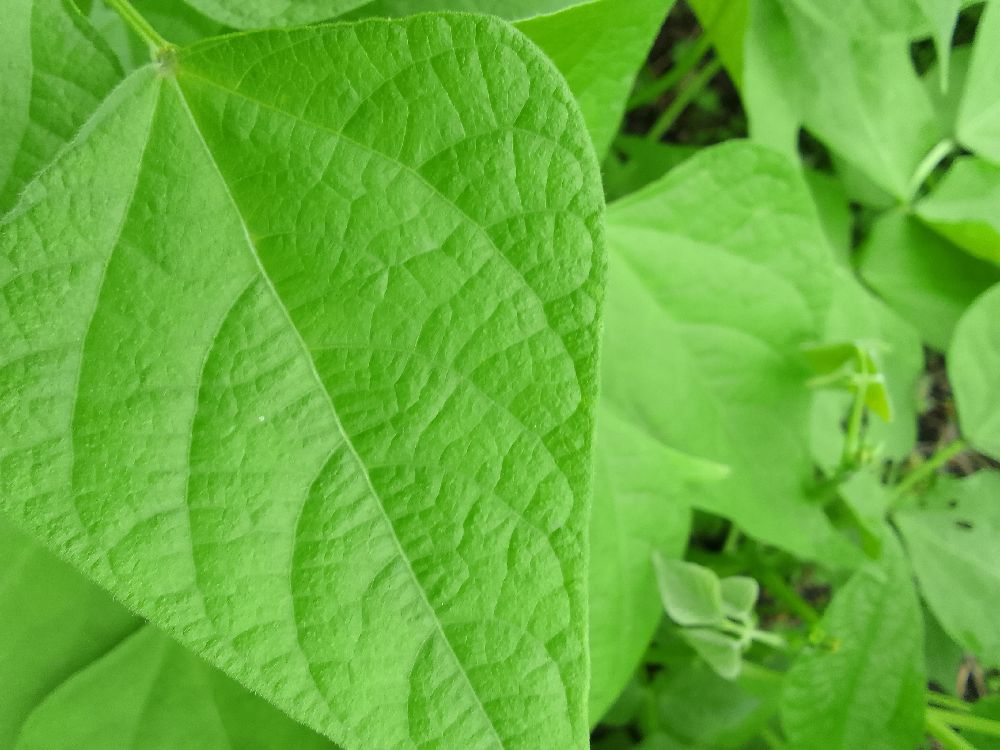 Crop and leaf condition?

common bean, healthy
